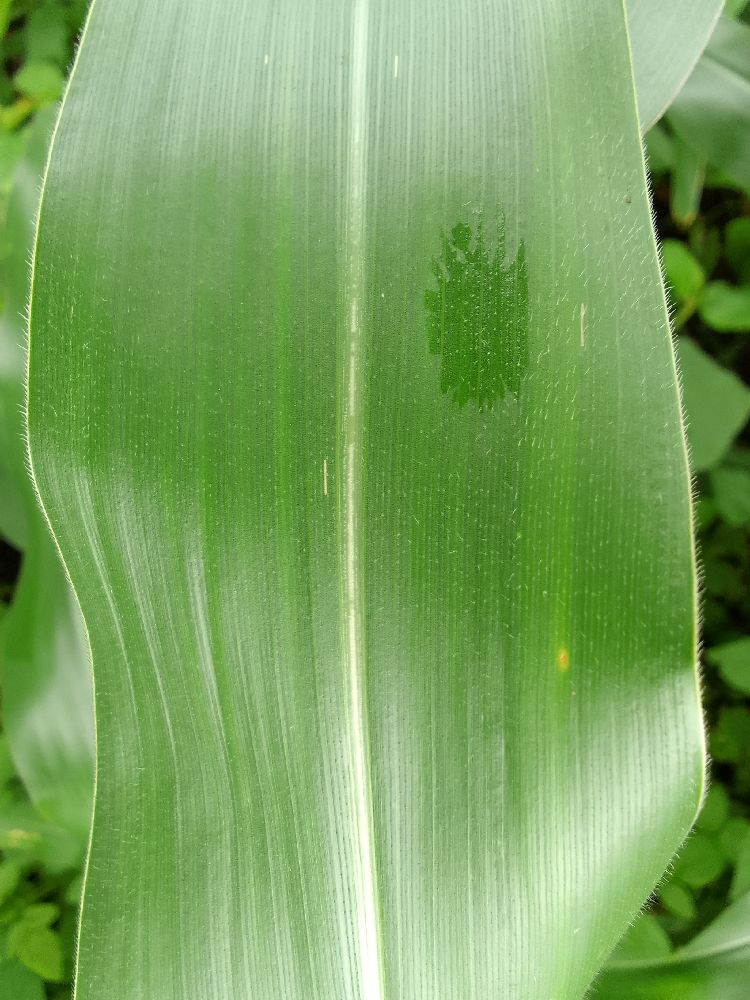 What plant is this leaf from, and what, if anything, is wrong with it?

maize, healthy
